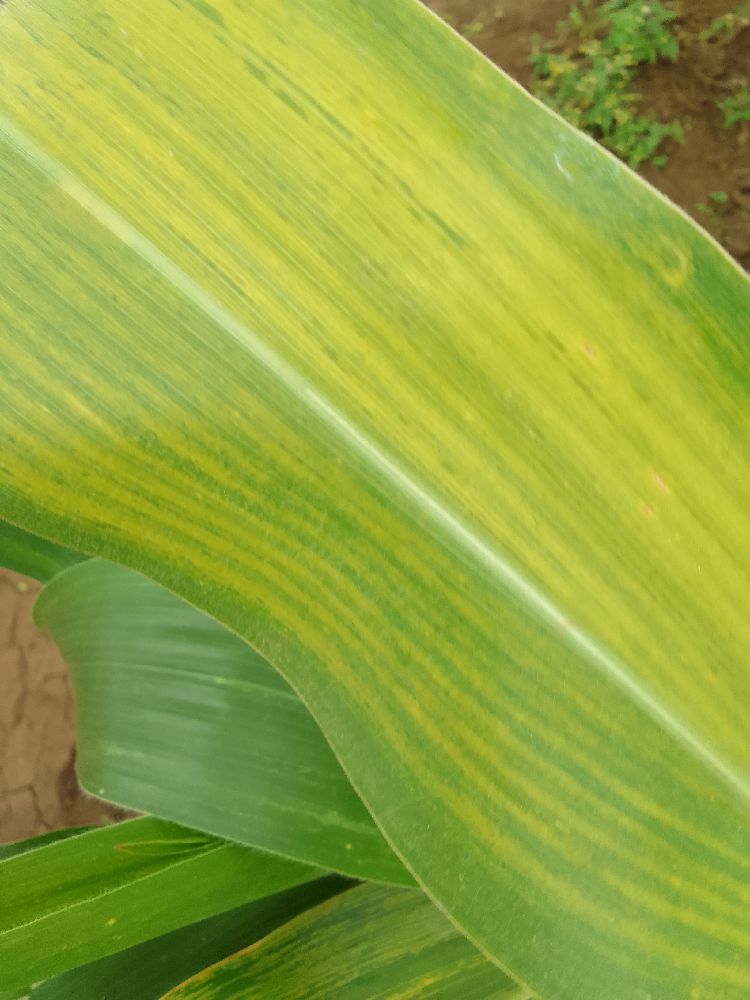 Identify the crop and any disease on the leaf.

maize, maize lethal necrosis
